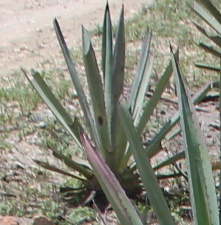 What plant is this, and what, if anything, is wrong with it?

agave, small
